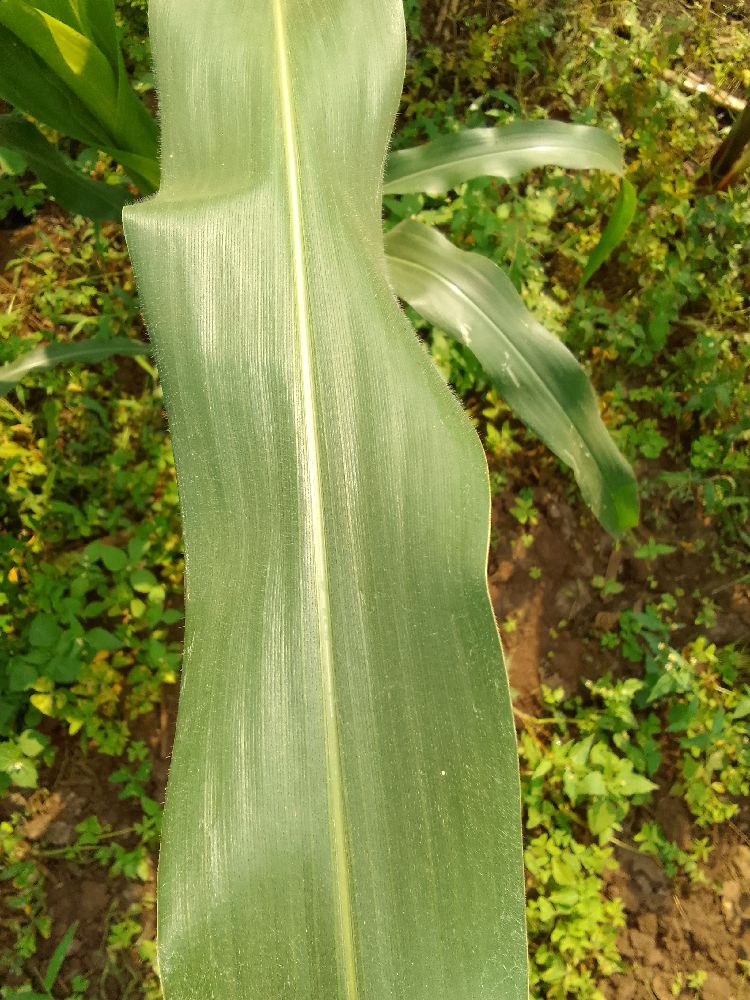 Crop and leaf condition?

maize, healthy
